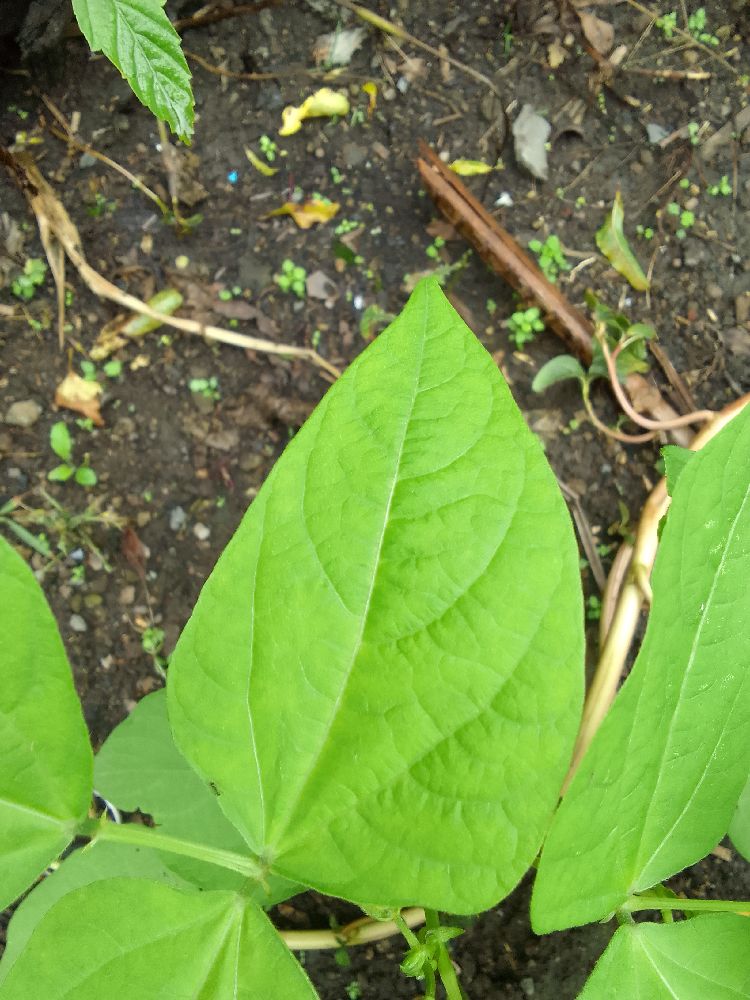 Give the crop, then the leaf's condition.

common bean, healthy
